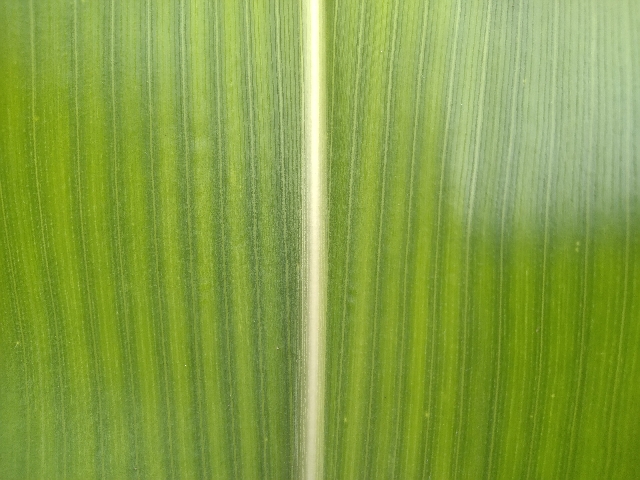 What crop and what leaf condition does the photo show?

maize, healthy
